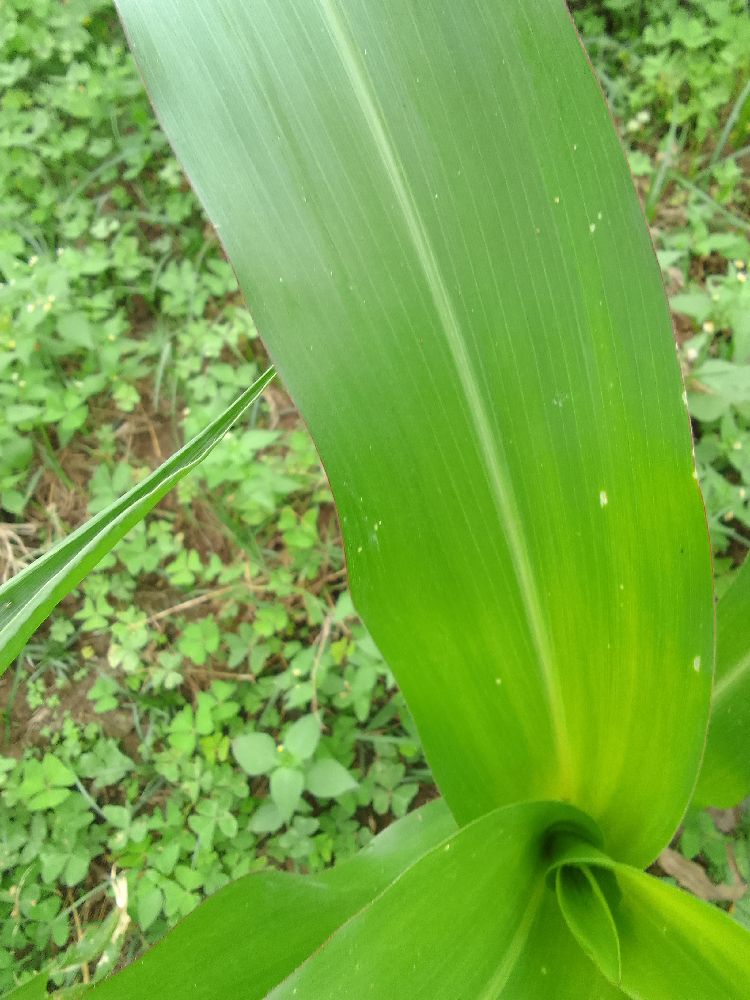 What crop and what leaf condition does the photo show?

maize, healthy
